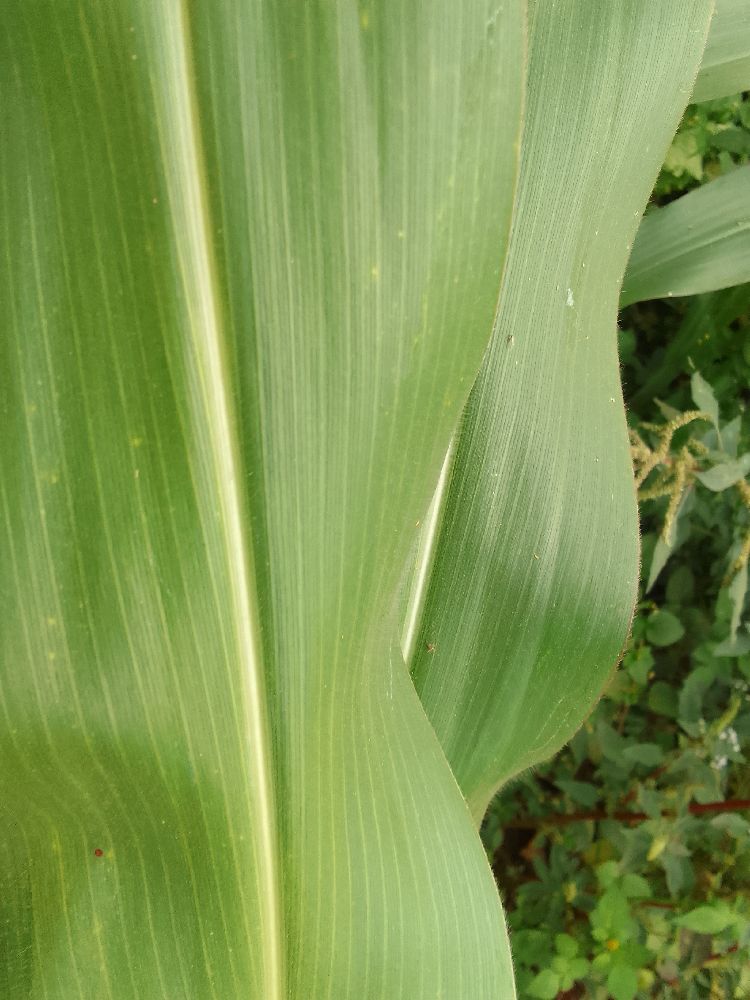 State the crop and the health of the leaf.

maize, healthy
